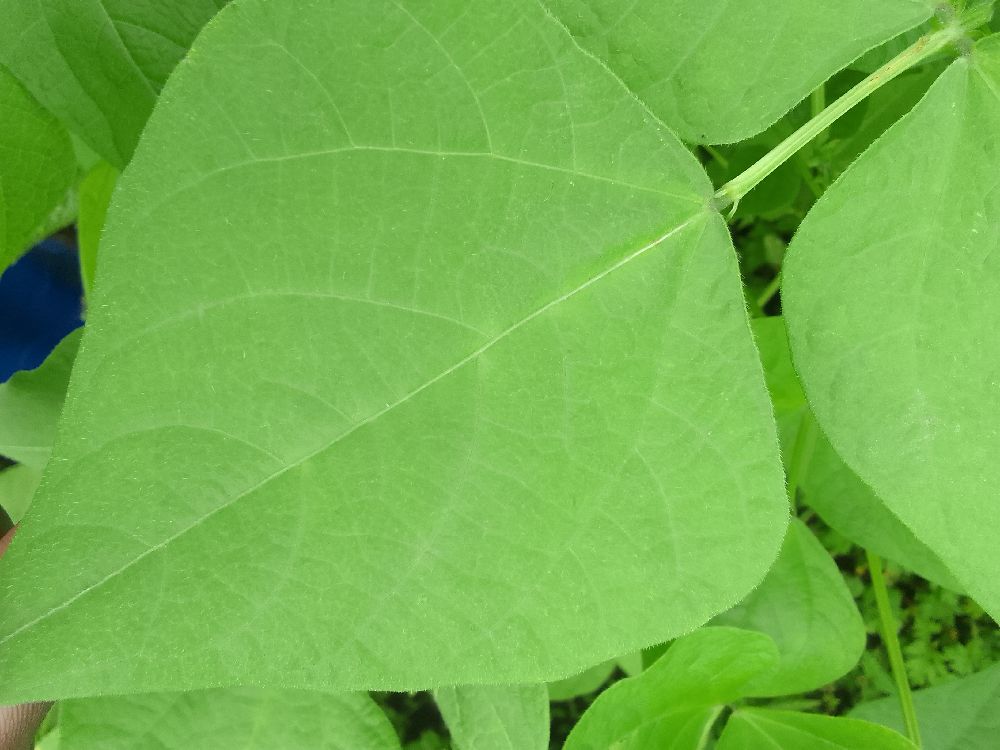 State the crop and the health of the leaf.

common bean, healthy
